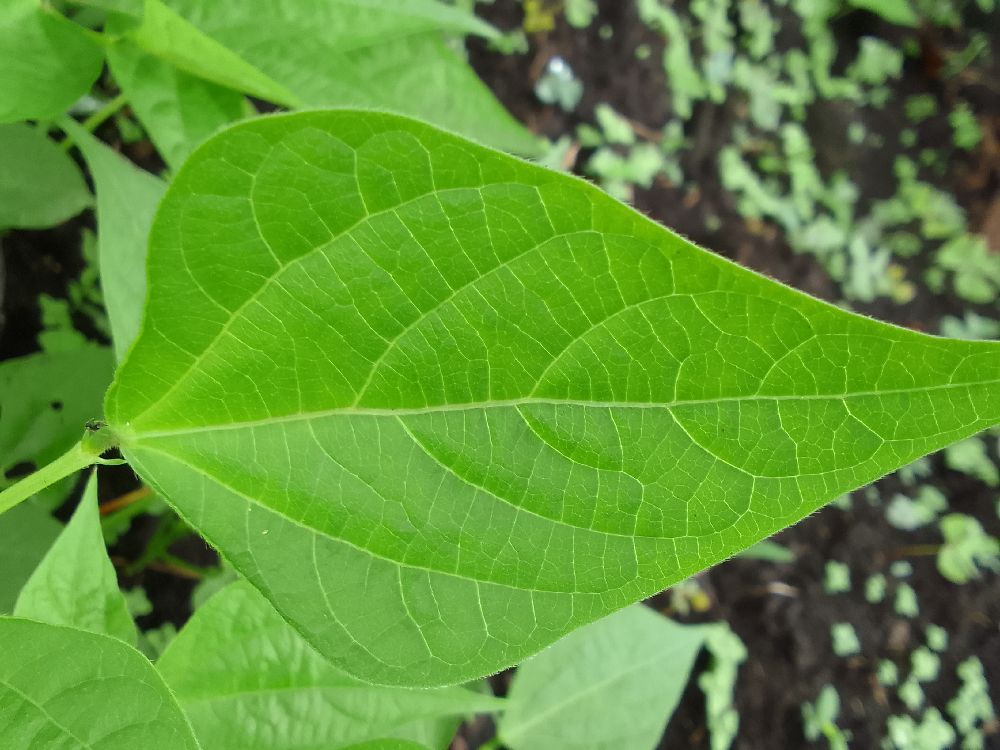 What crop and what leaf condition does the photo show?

common bean, healthy
